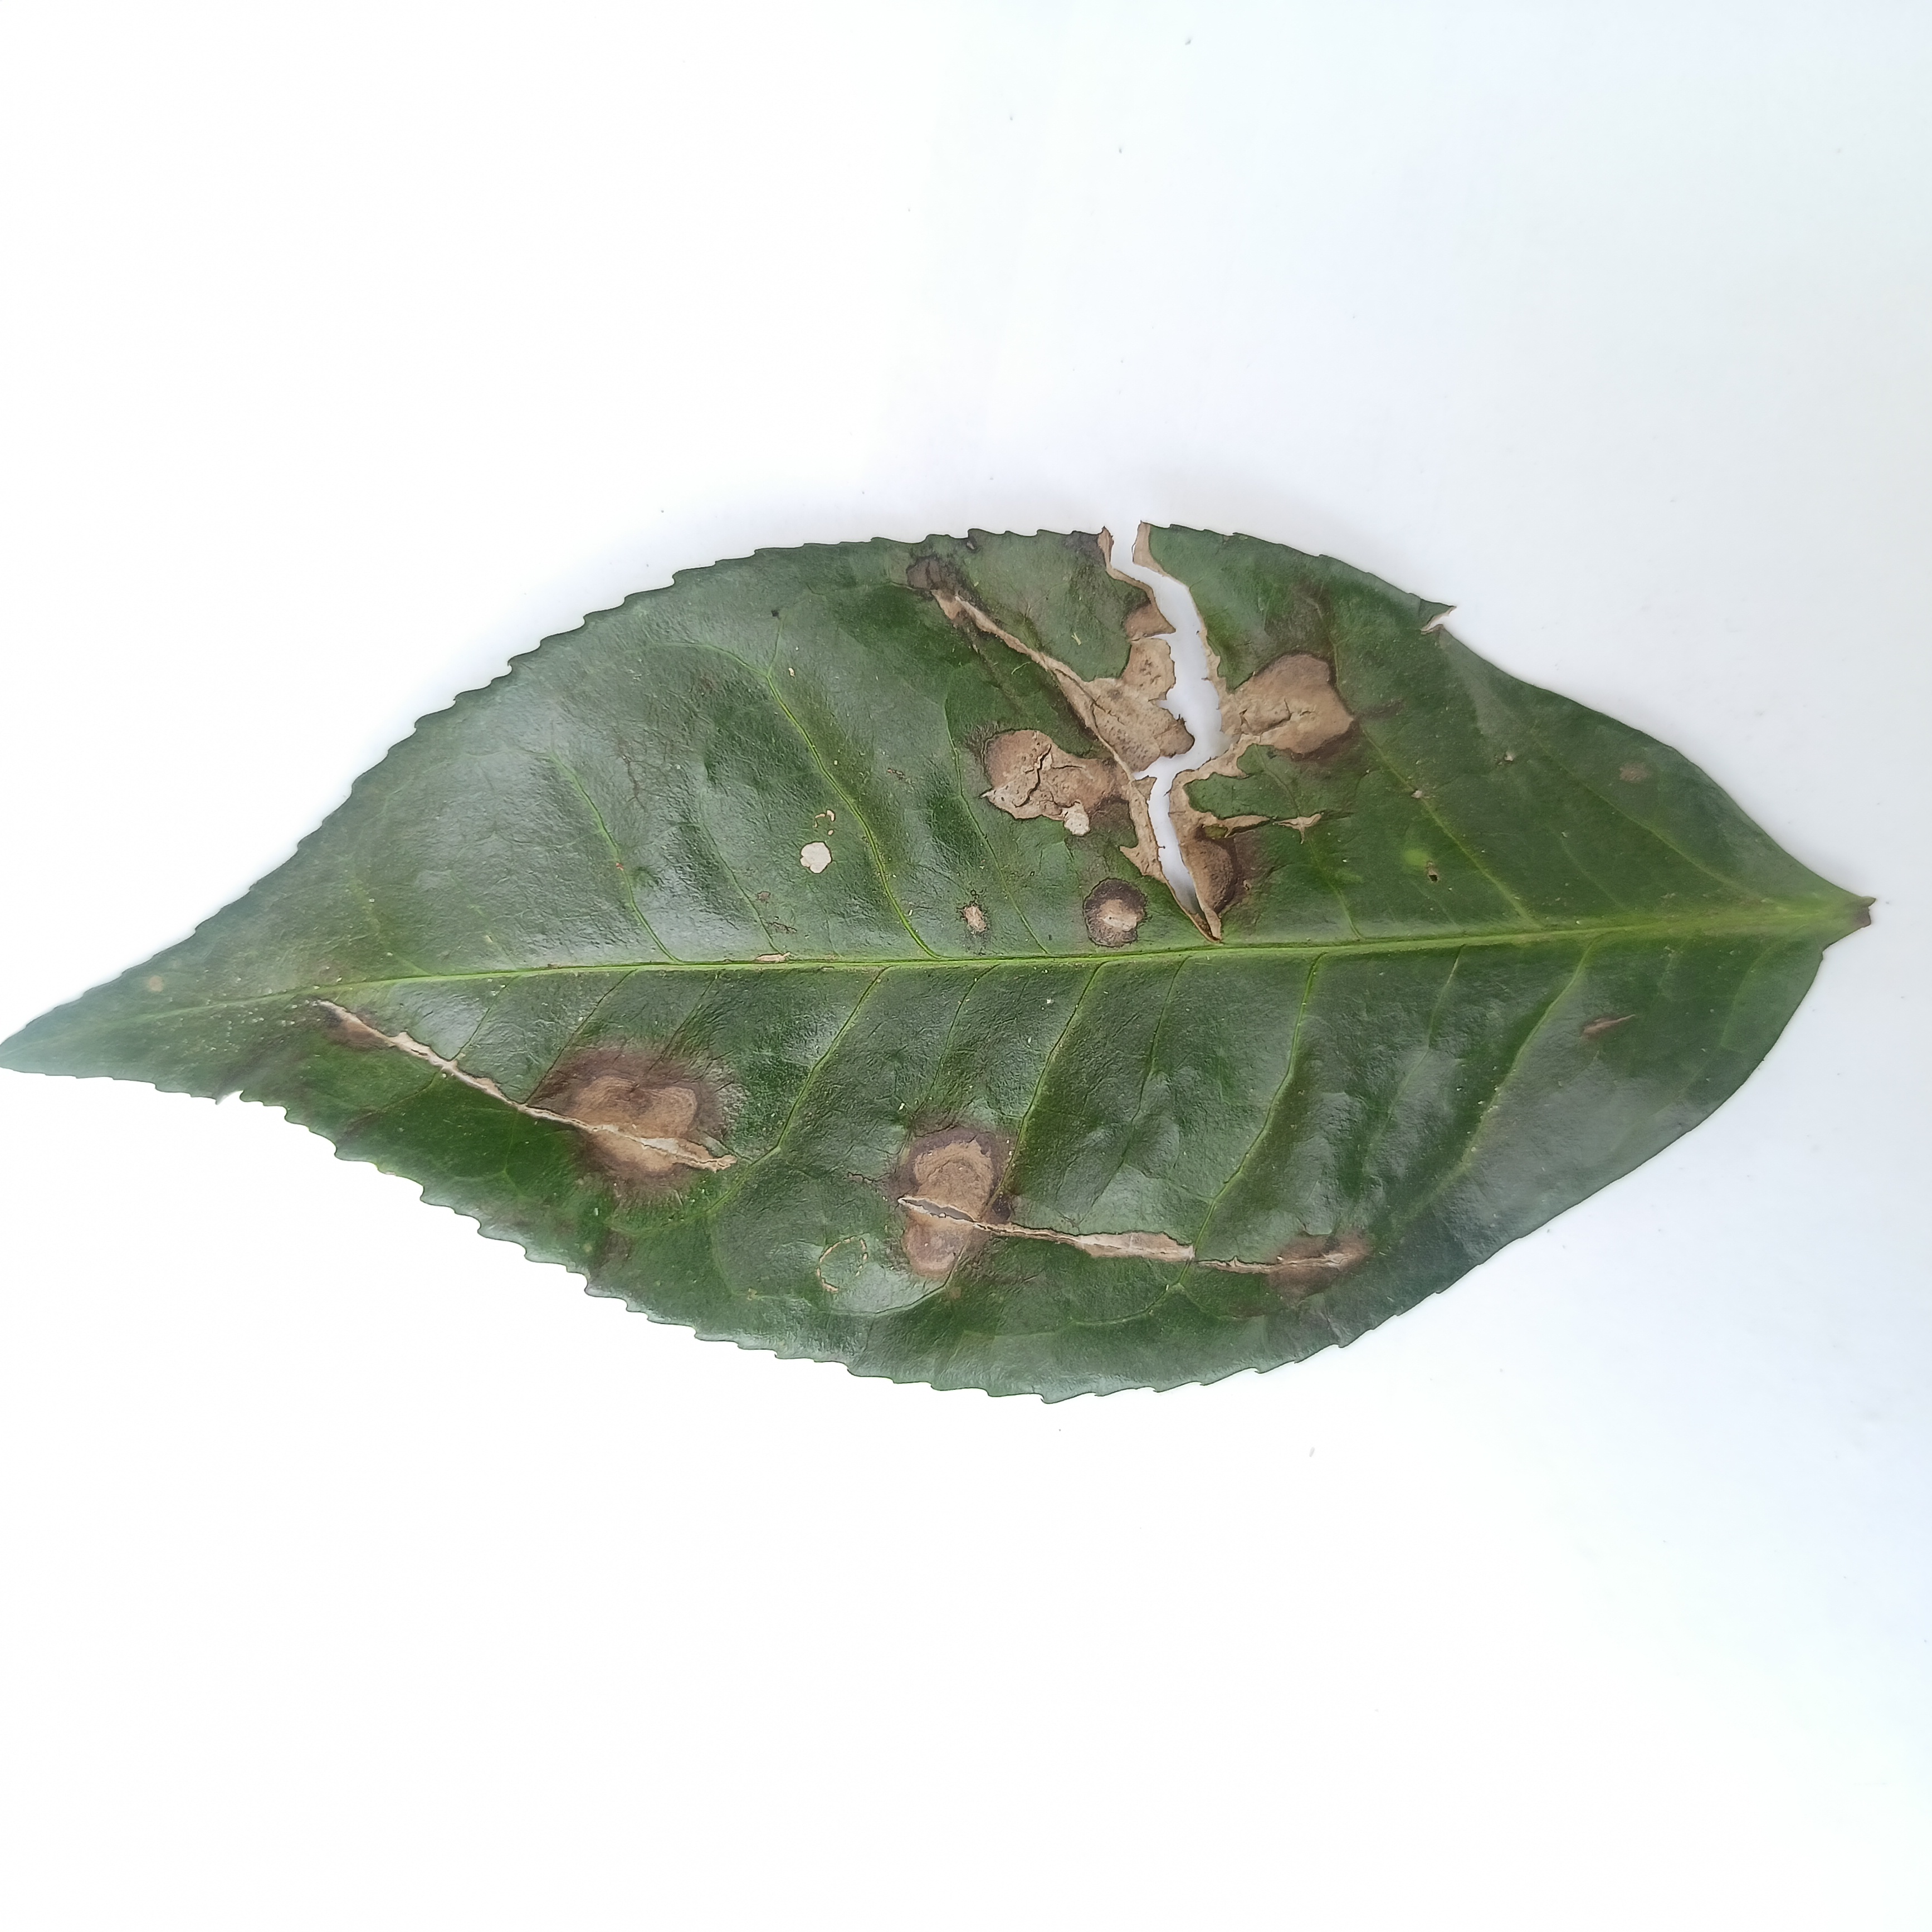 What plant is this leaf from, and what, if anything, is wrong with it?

tea, brown blight
